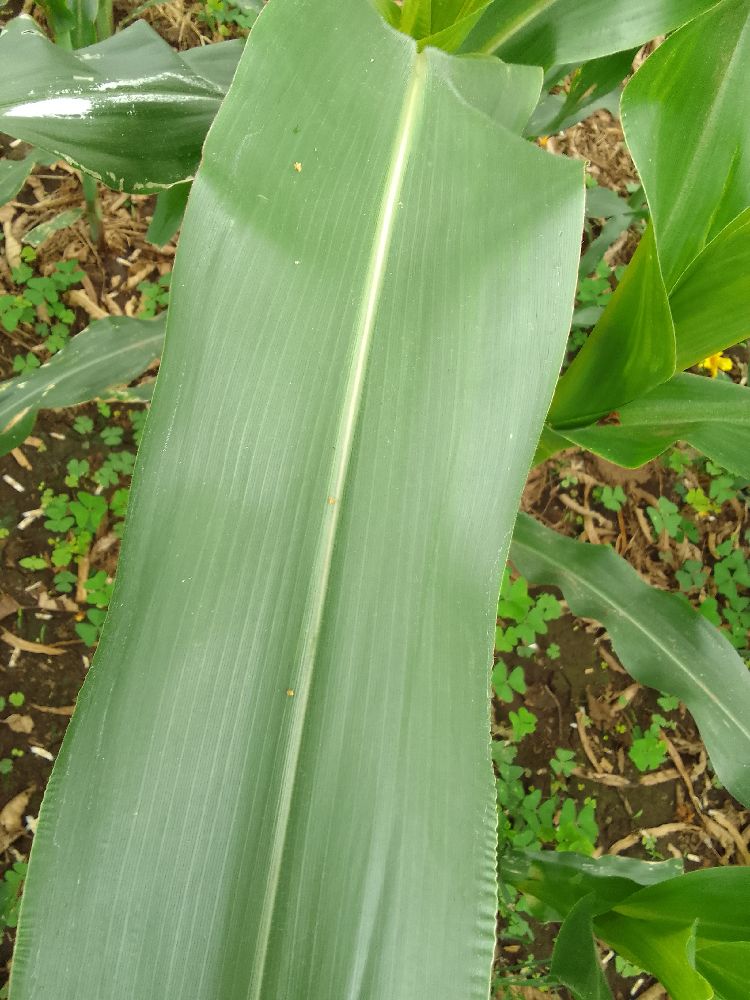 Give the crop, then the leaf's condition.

maize, healthy
